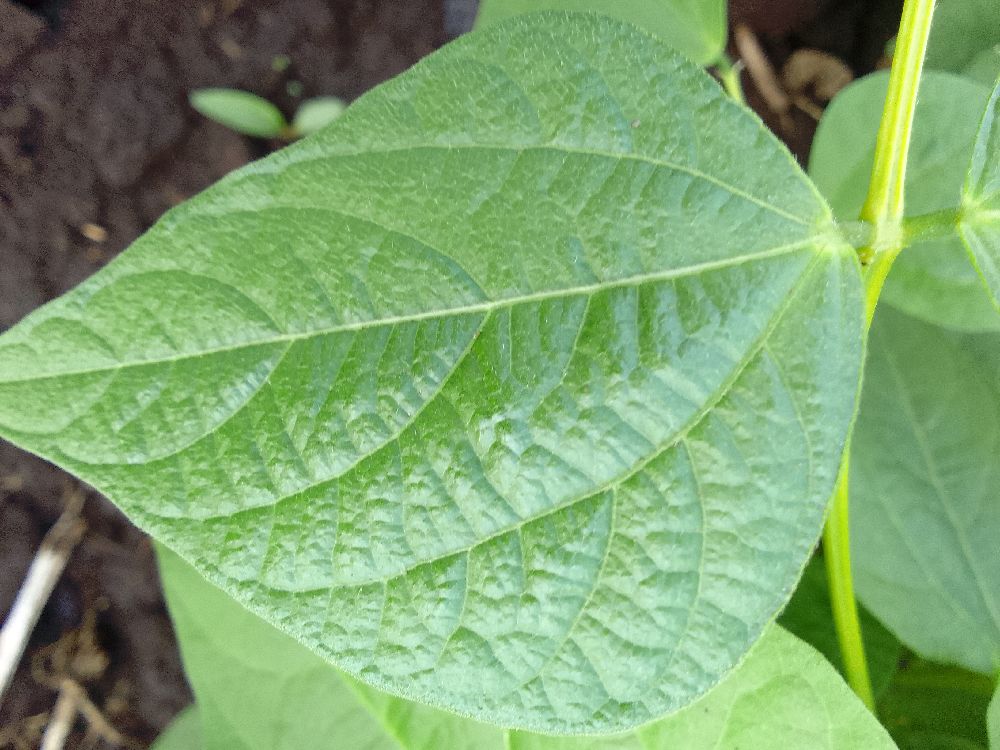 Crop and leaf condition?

common bean, healthy
